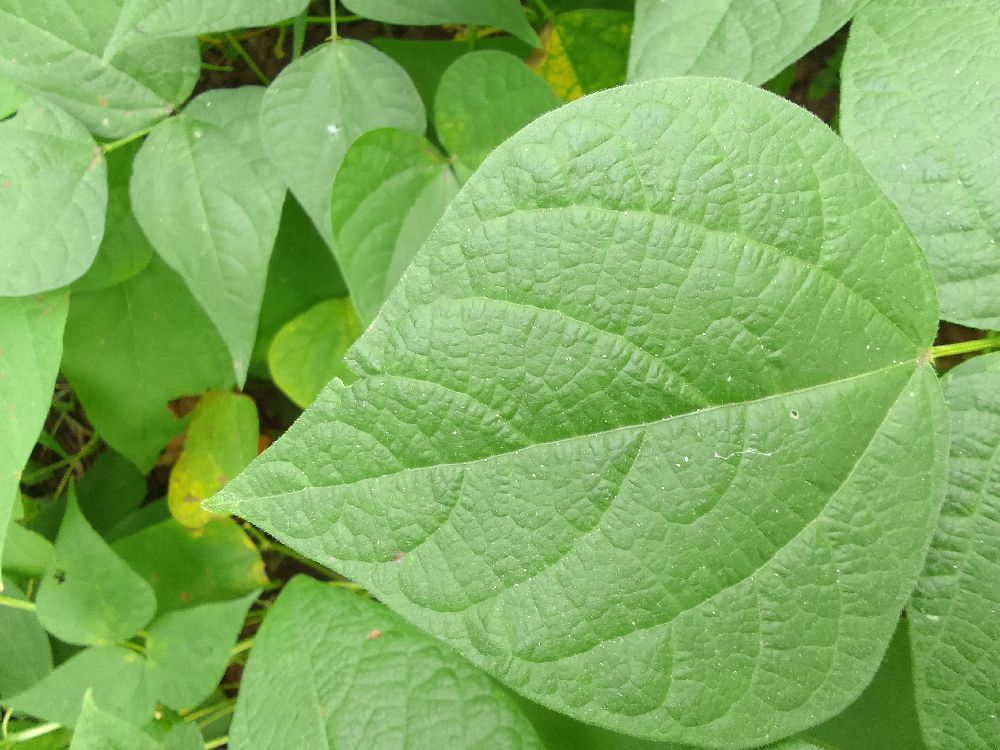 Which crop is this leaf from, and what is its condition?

common bean, healthy
